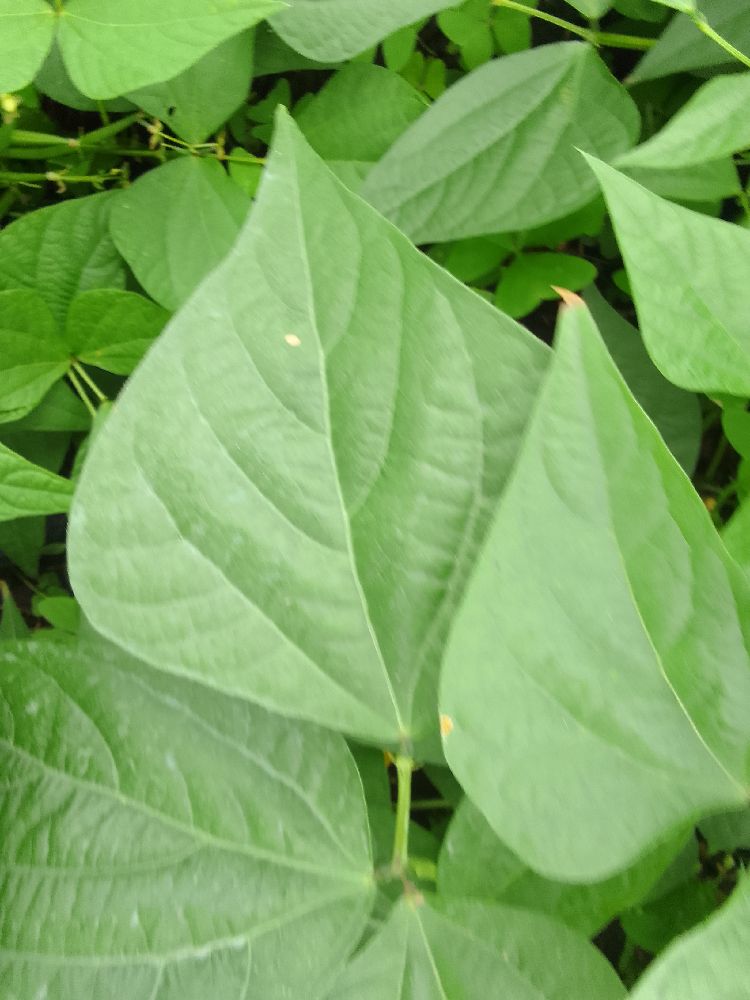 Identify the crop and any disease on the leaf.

common bean, healthy
